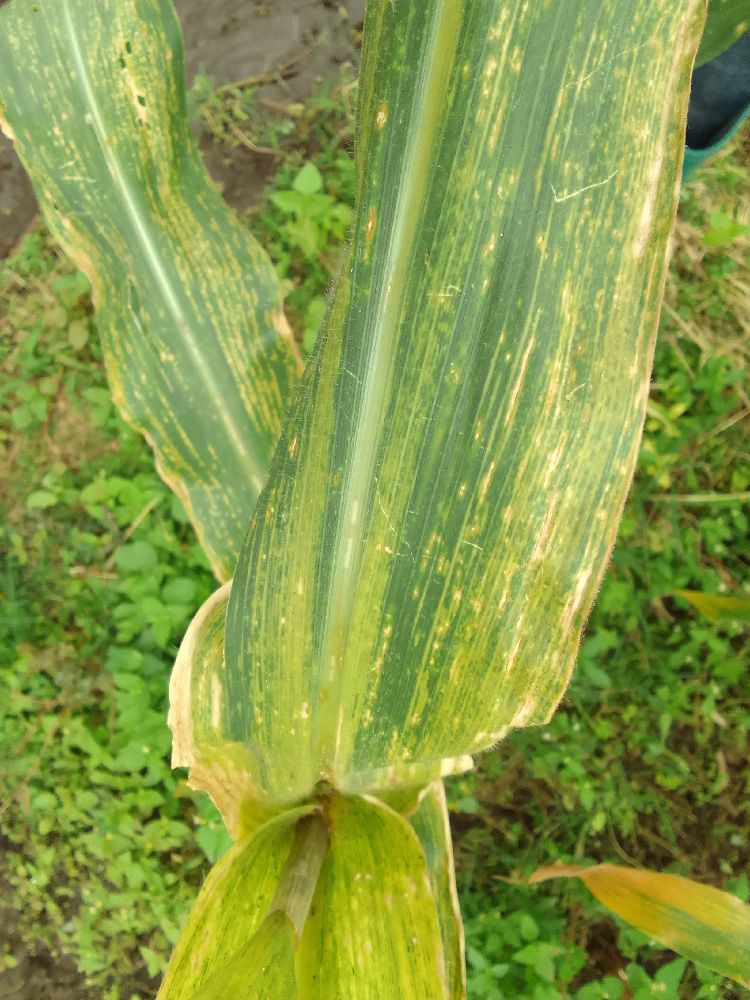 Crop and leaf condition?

maize, maize lethal necrosis
